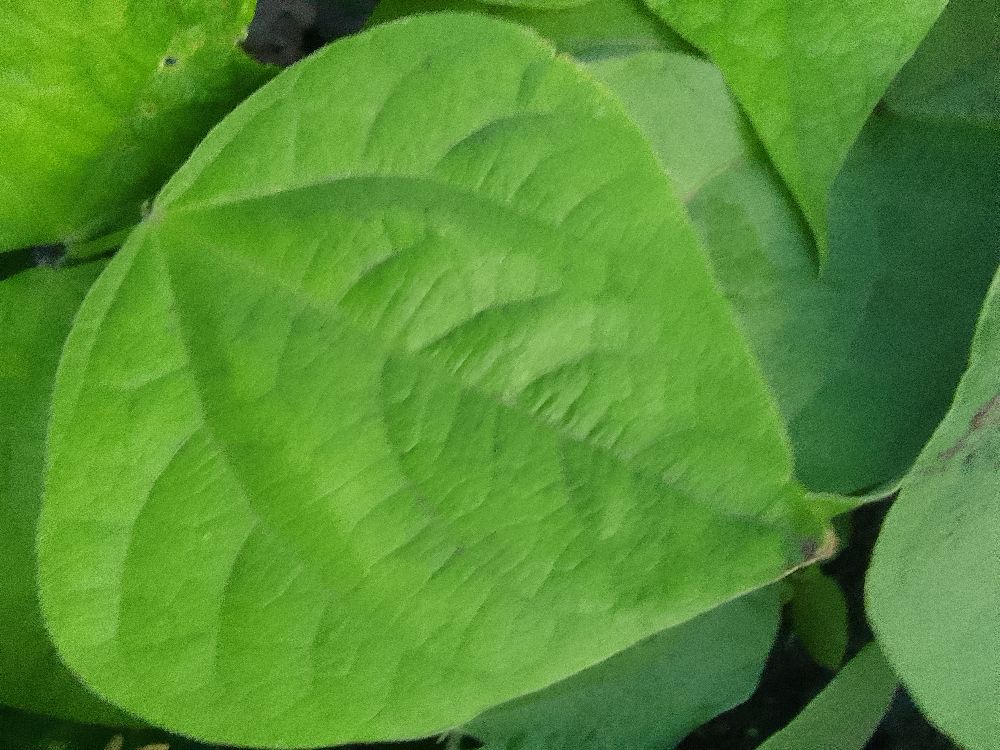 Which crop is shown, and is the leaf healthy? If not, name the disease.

common bean, healthy
